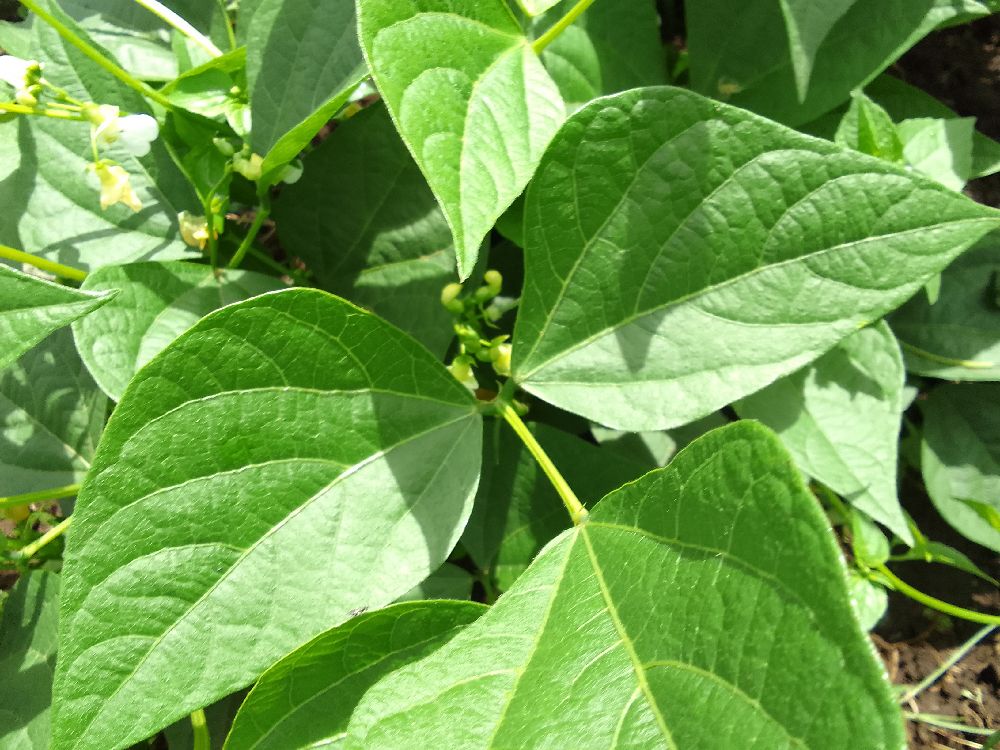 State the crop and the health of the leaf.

common bean, healthy
